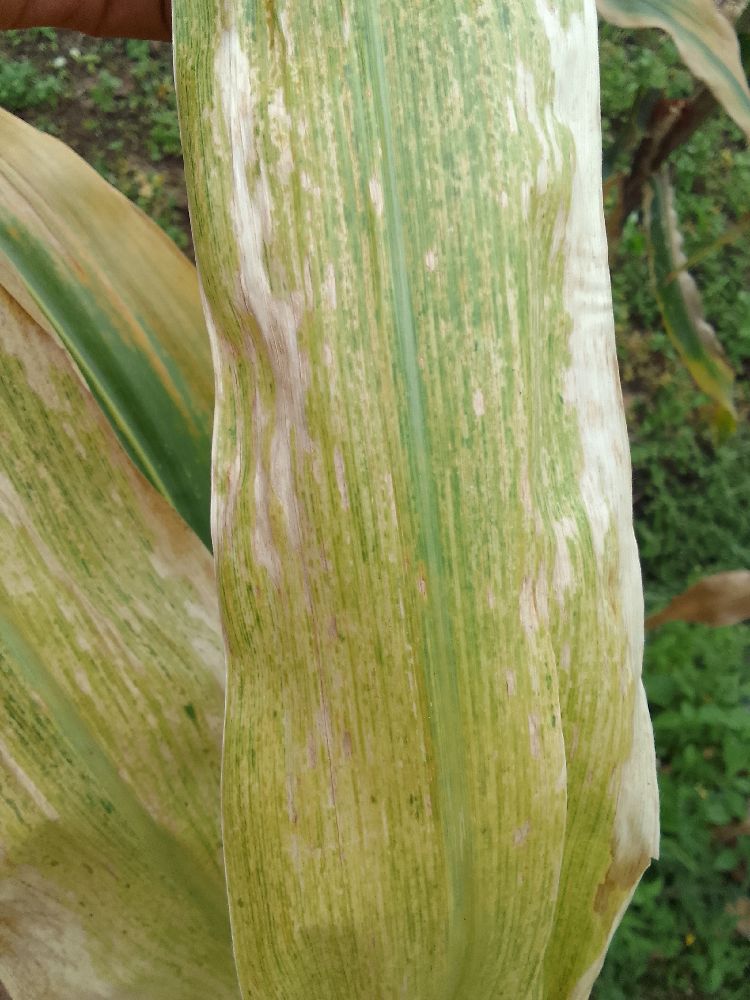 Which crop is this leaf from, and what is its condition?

maize, maize lethal necrosis
